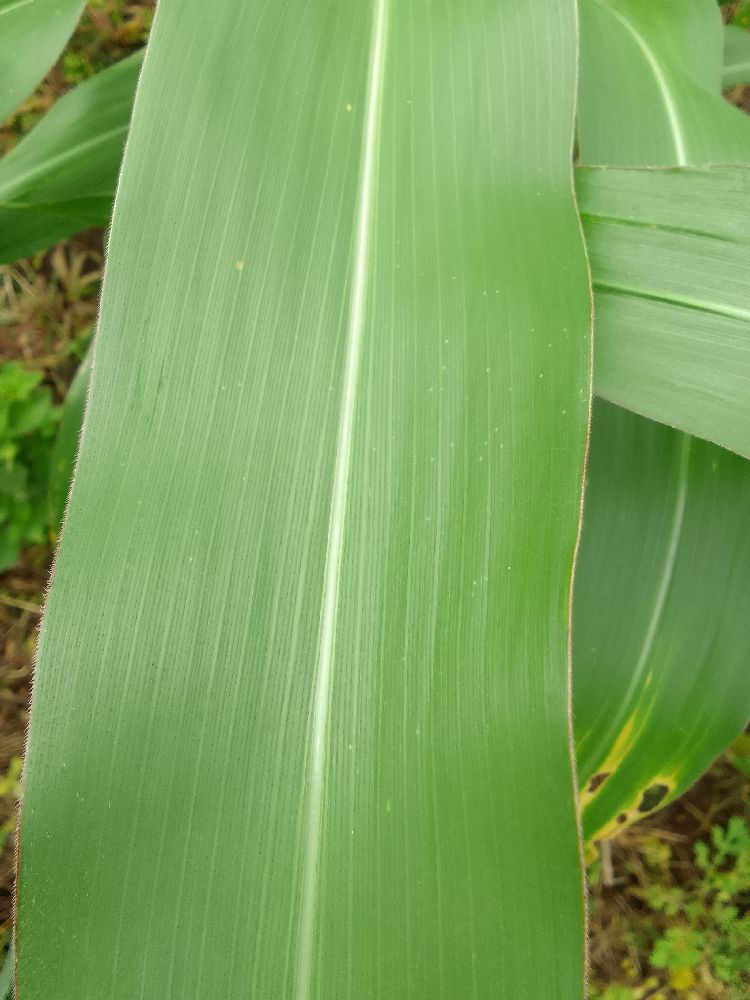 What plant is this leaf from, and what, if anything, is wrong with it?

maize, healthy
